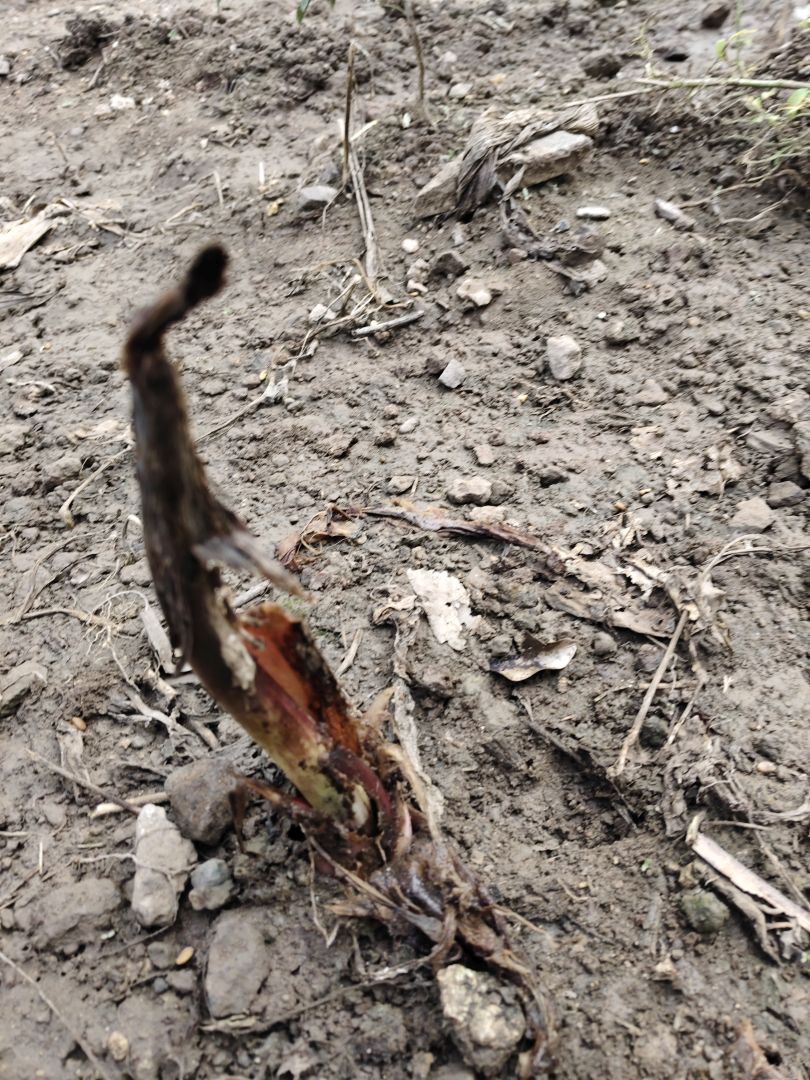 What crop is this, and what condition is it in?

taro, root rot
